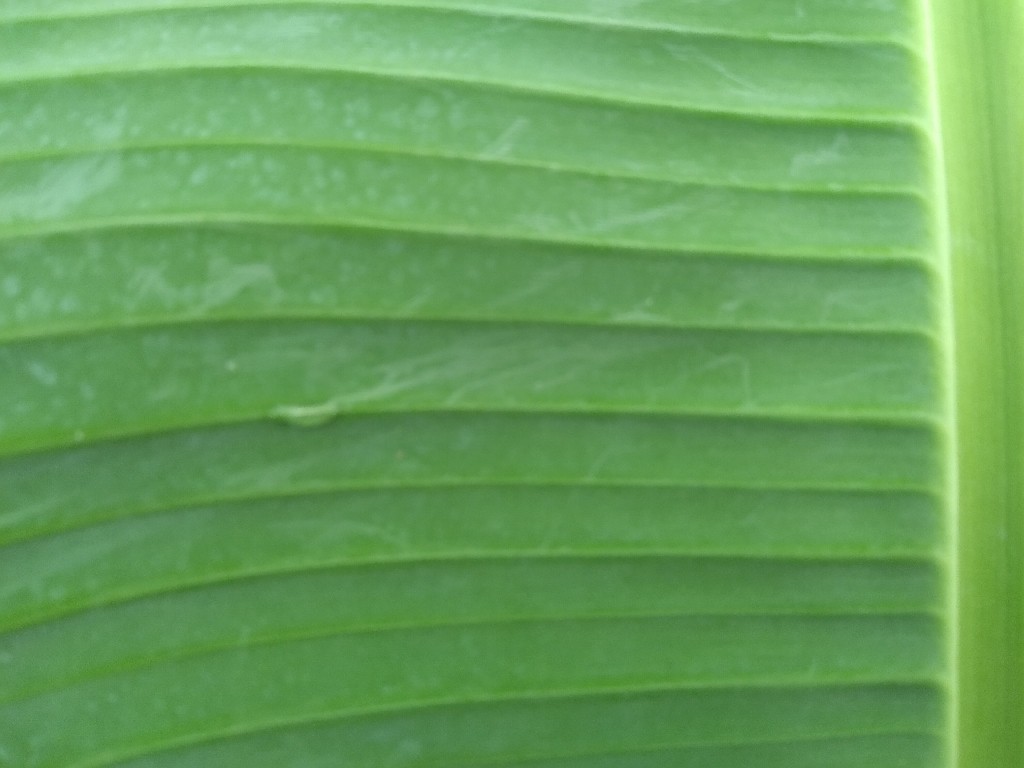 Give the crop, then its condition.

banana, healthy
